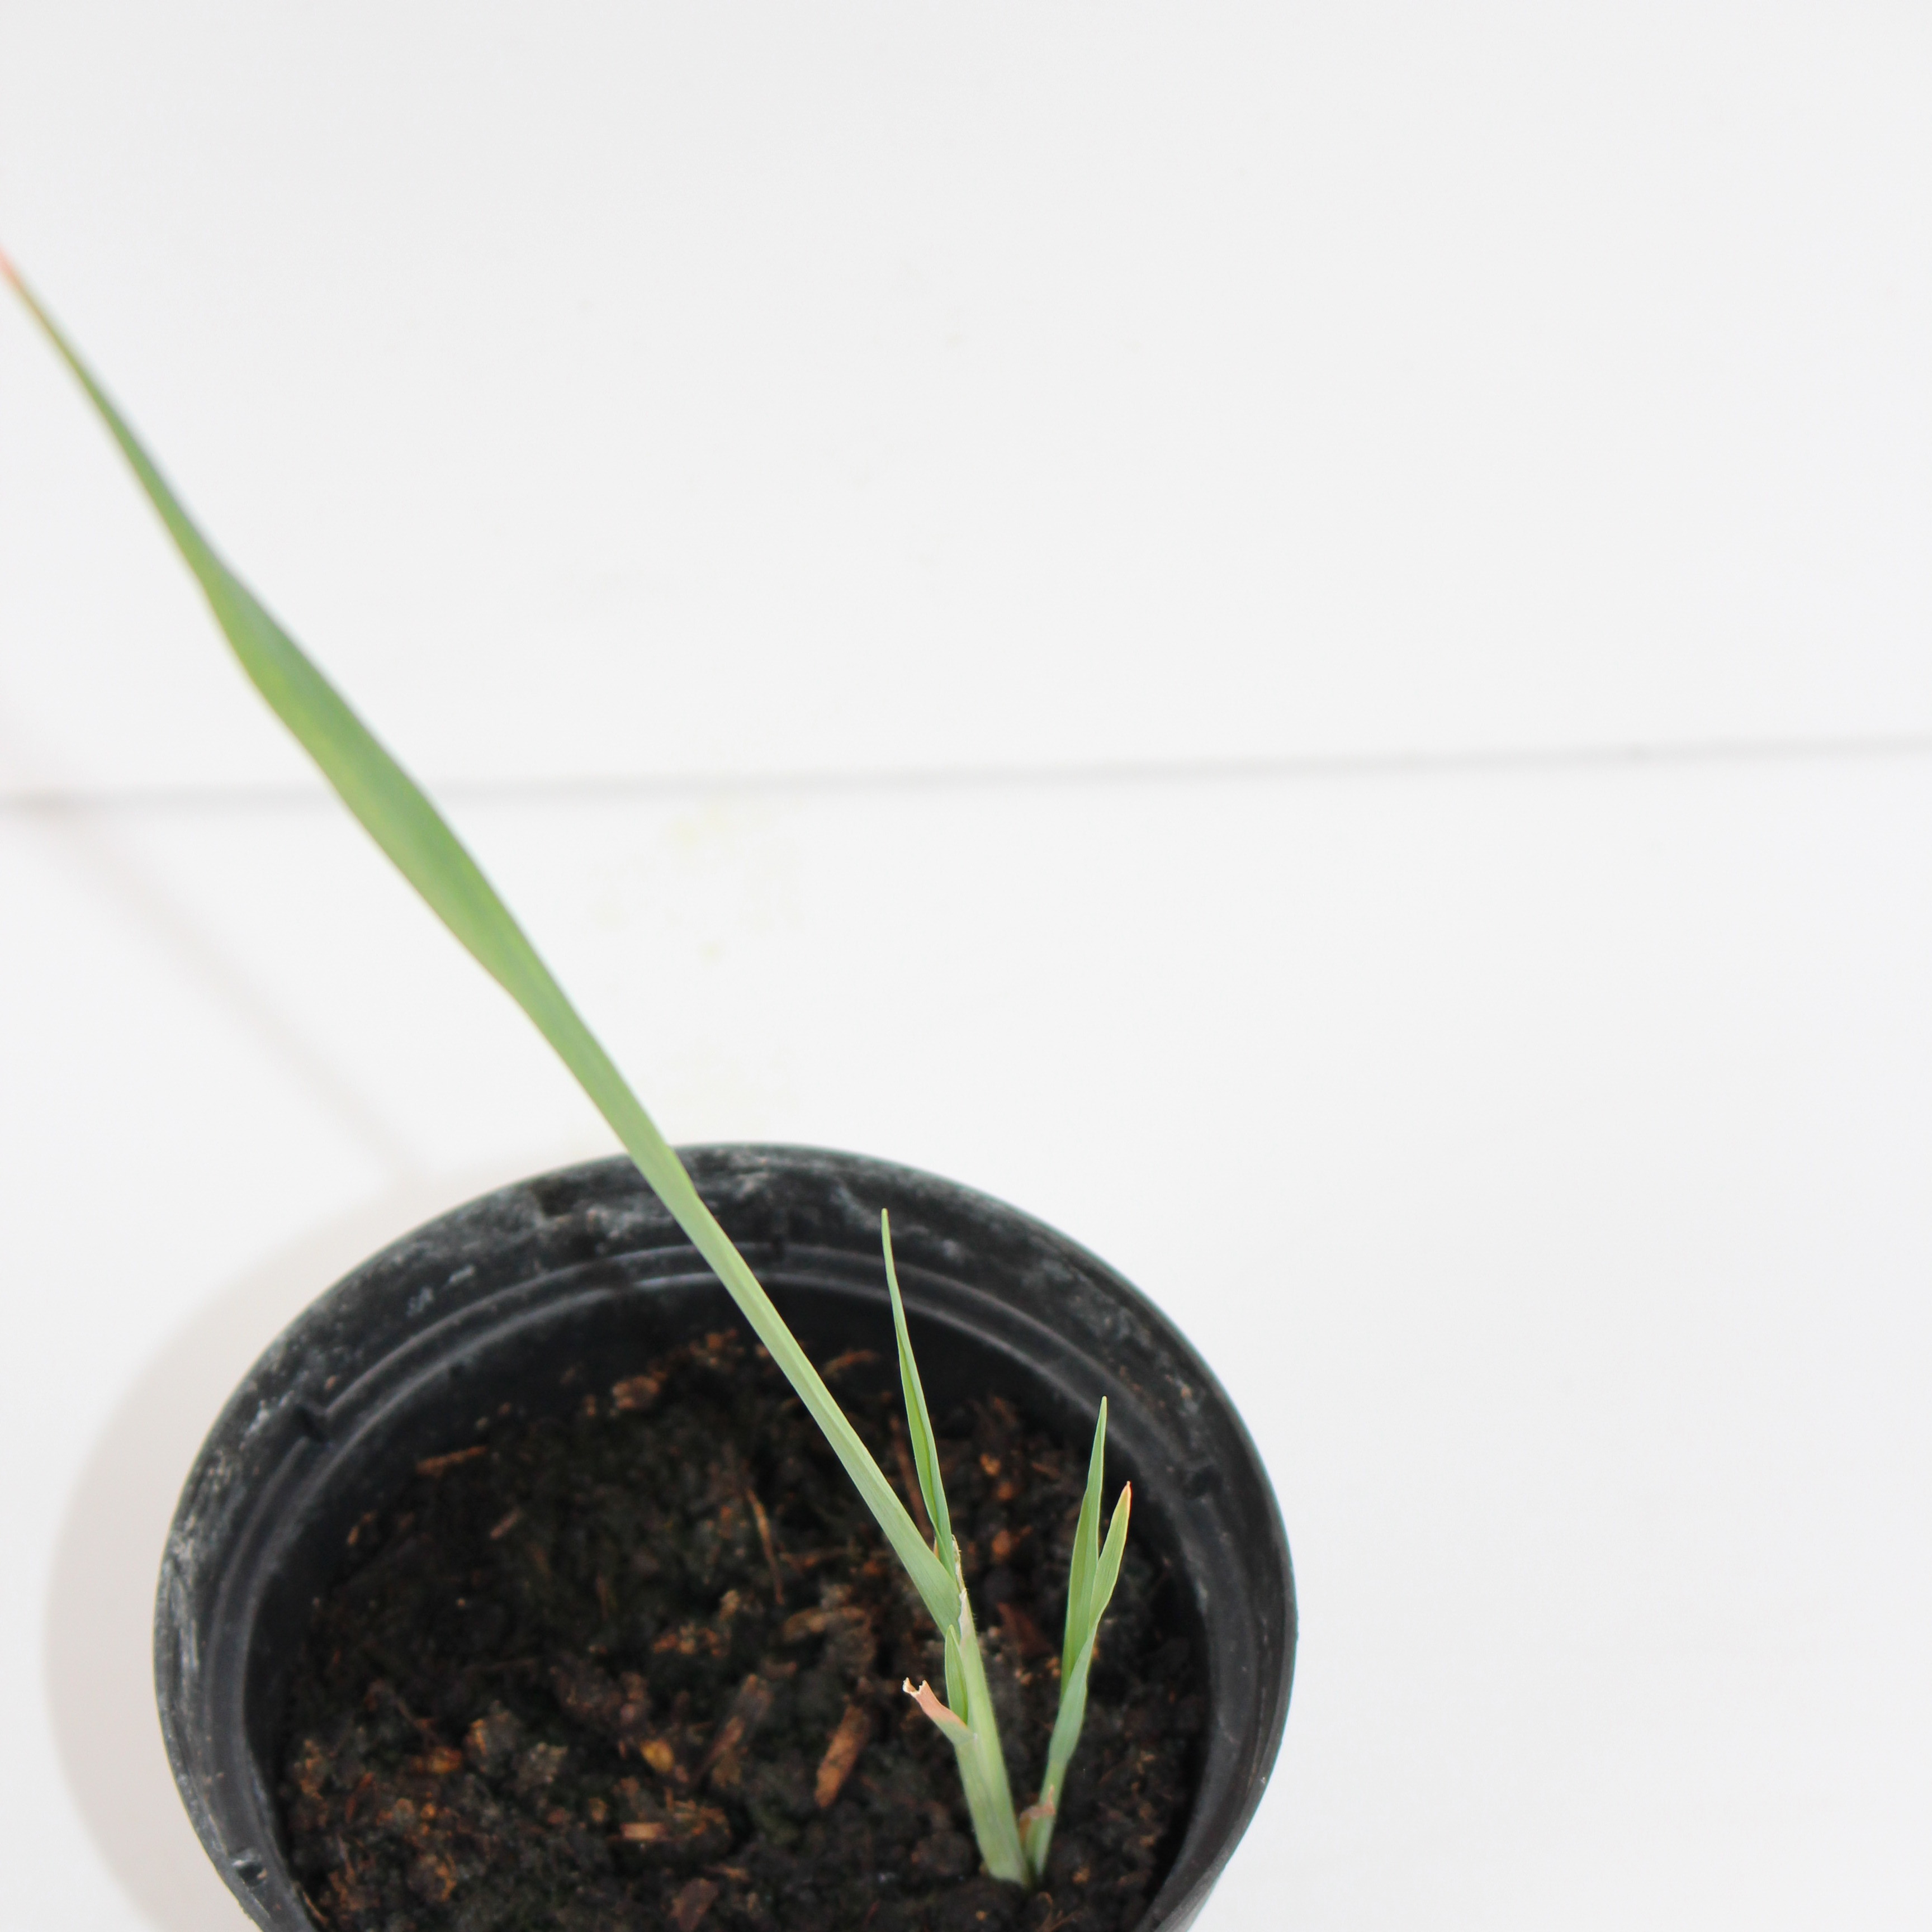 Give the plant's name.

Avena sterilis
